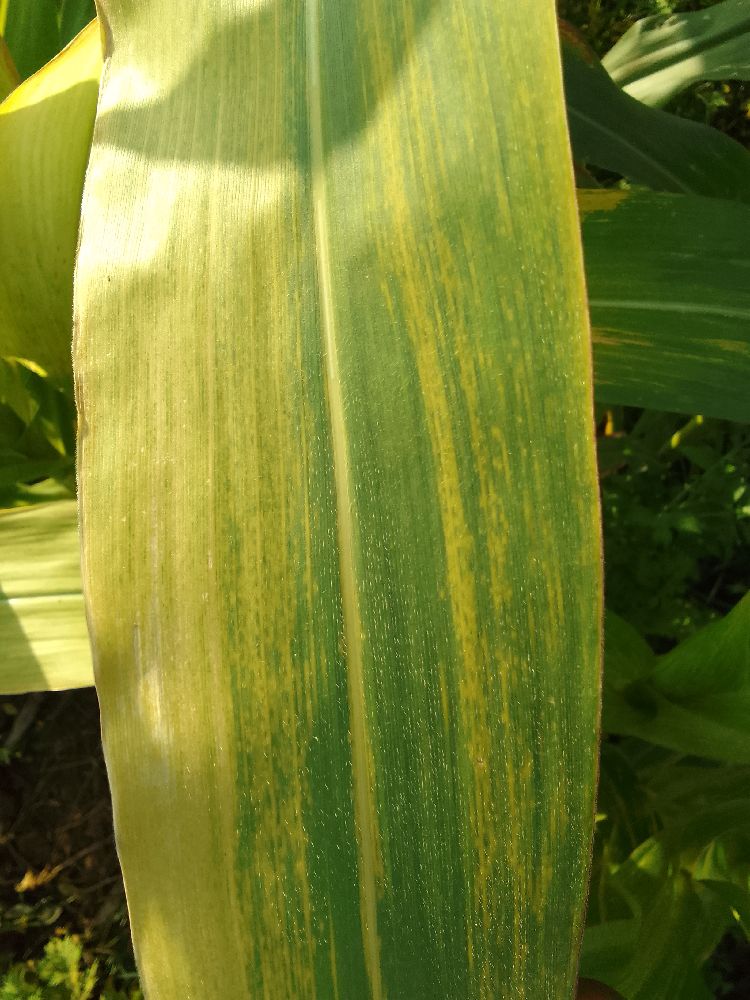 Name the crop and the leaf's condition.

maize, maize lethal necrosis
